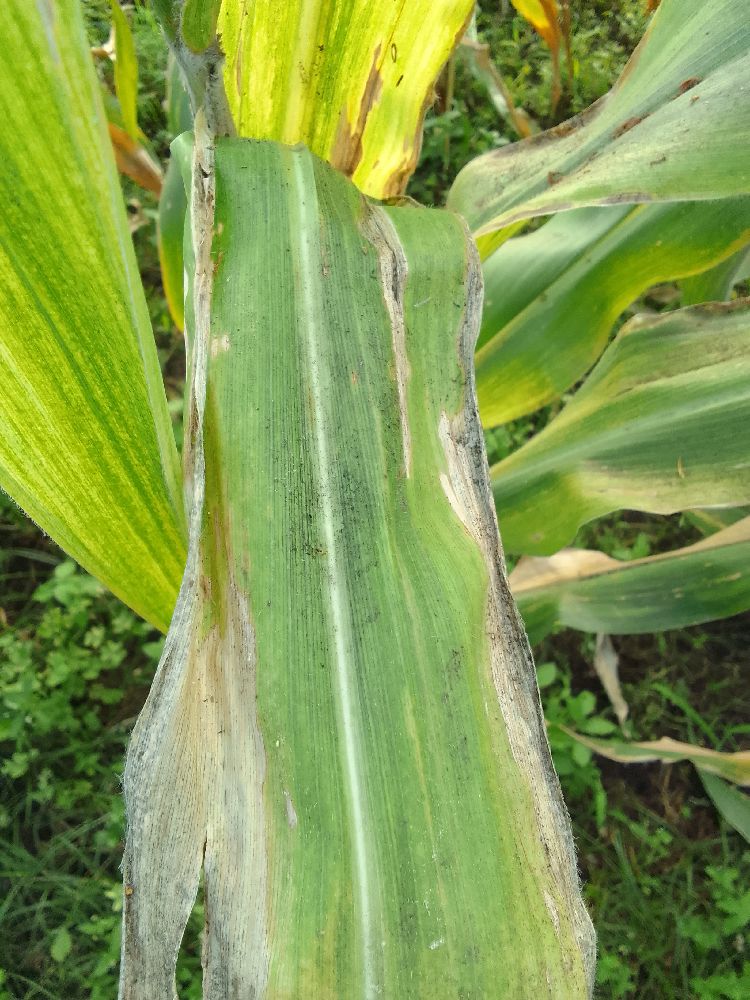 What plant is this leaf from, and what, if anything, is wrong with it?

maize, maize lethal necrosis
